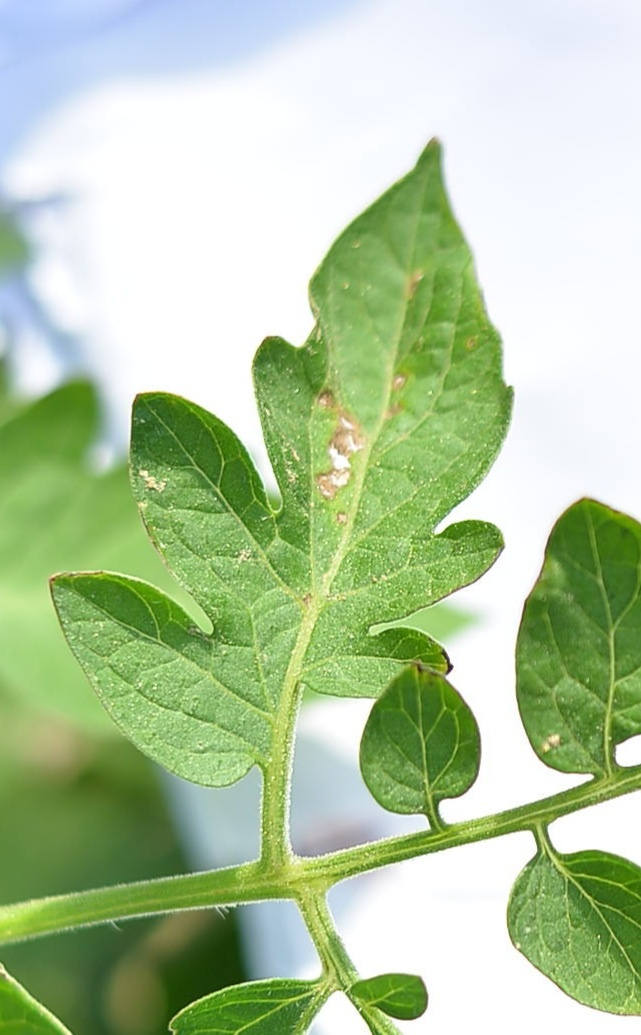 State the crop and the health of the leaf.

tomato, infected
